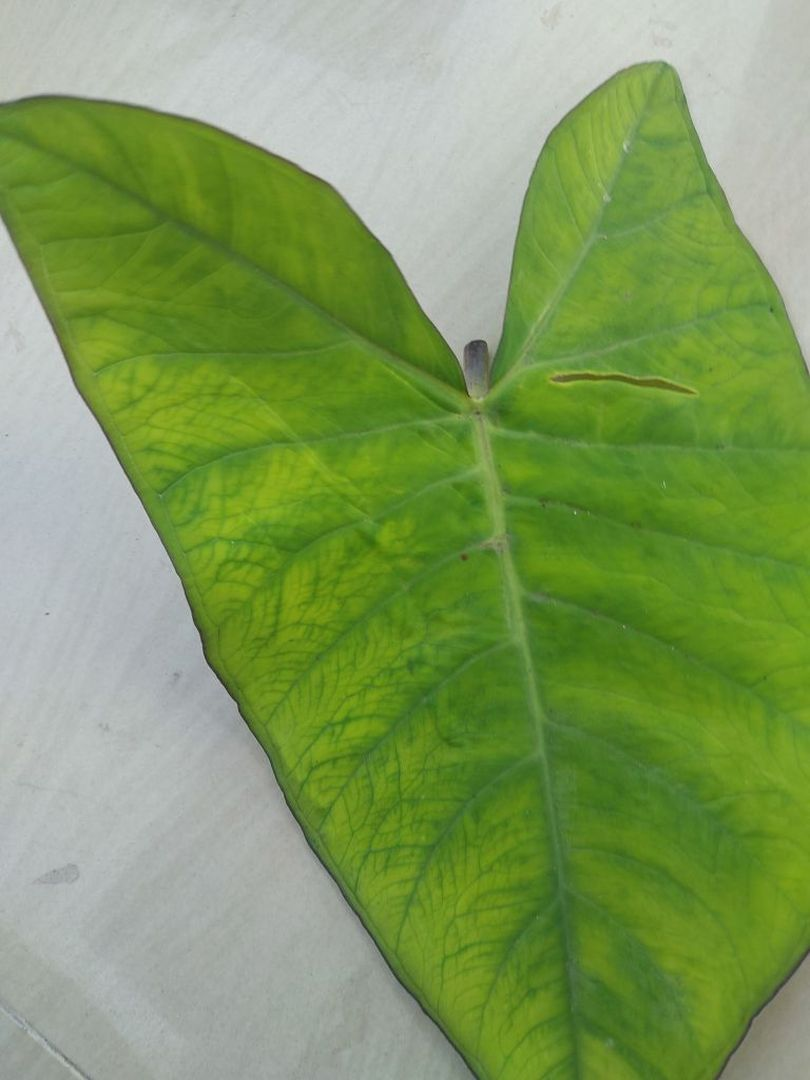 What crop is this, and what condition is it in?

taro, mosaic
